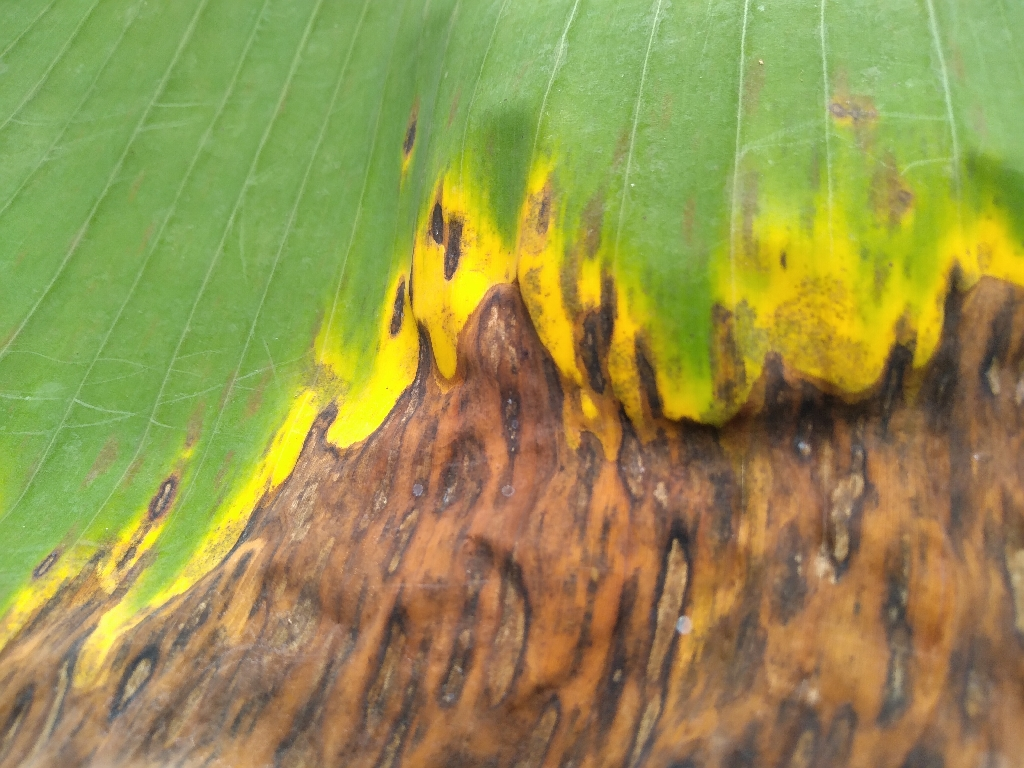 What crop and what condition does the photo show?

banana, black sigatoka
